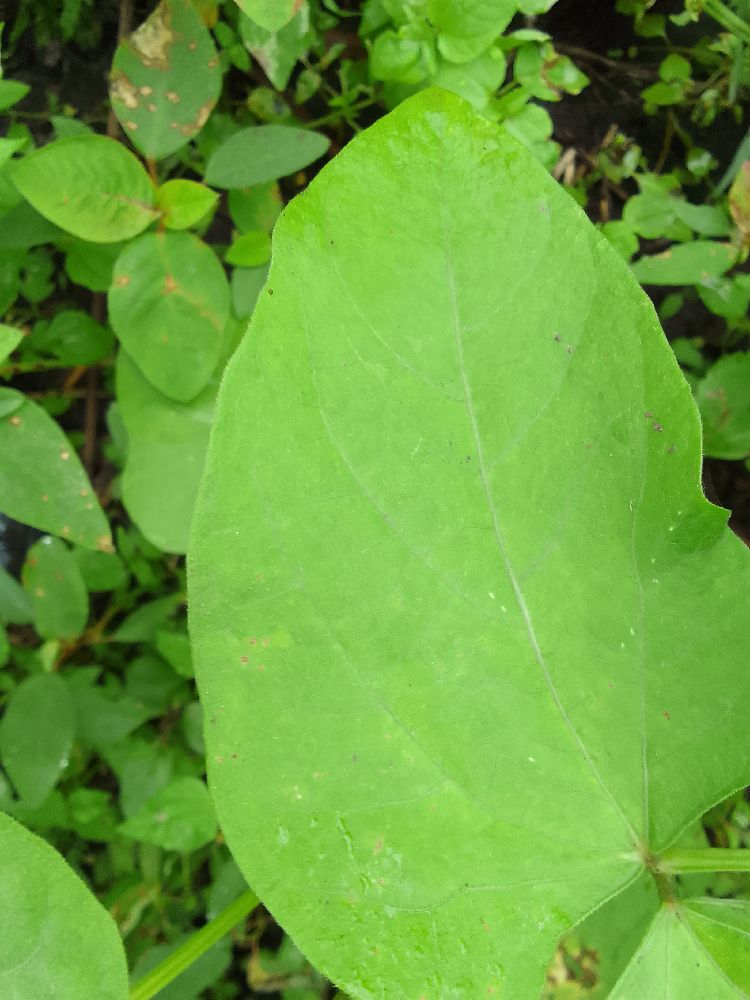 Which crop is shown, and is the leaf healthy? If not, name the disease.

common bean, healthy
